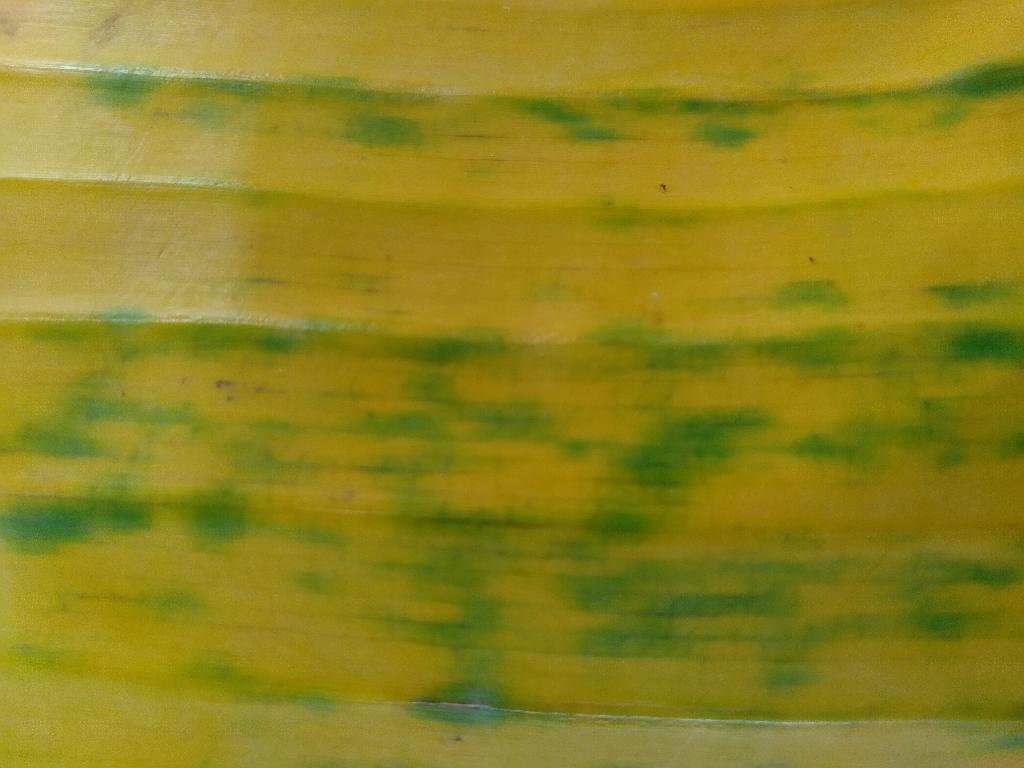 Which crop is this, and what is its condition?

banana, fusarium wilt race 1
